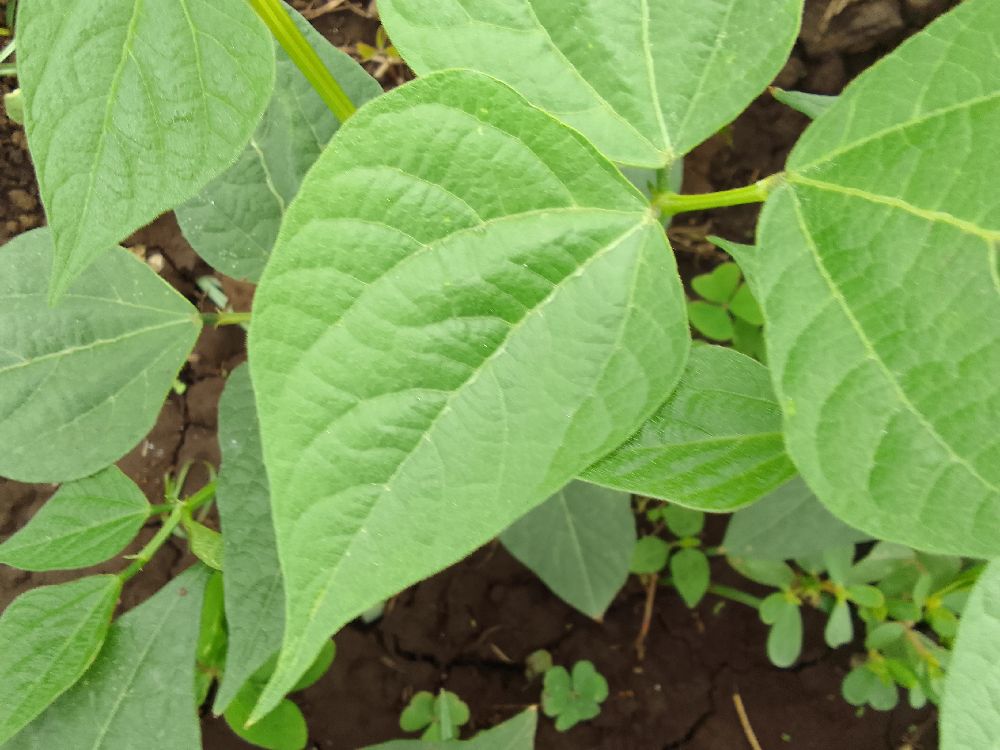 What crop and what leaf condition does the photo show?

common bean, healthy
